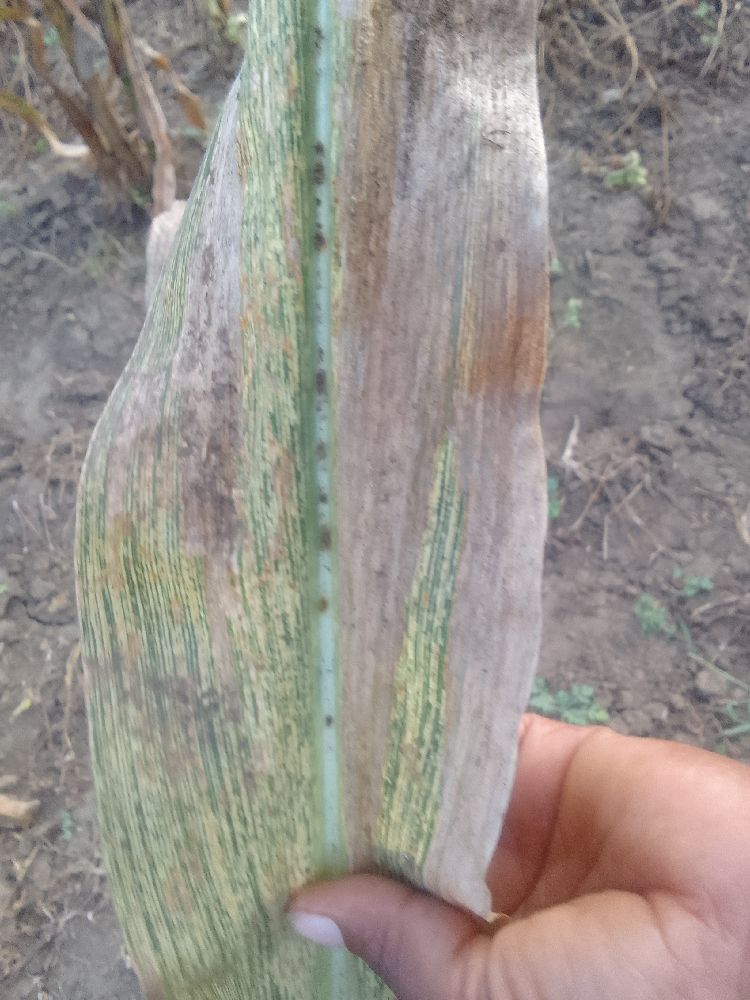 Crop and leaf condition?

maize, maize streak virus
